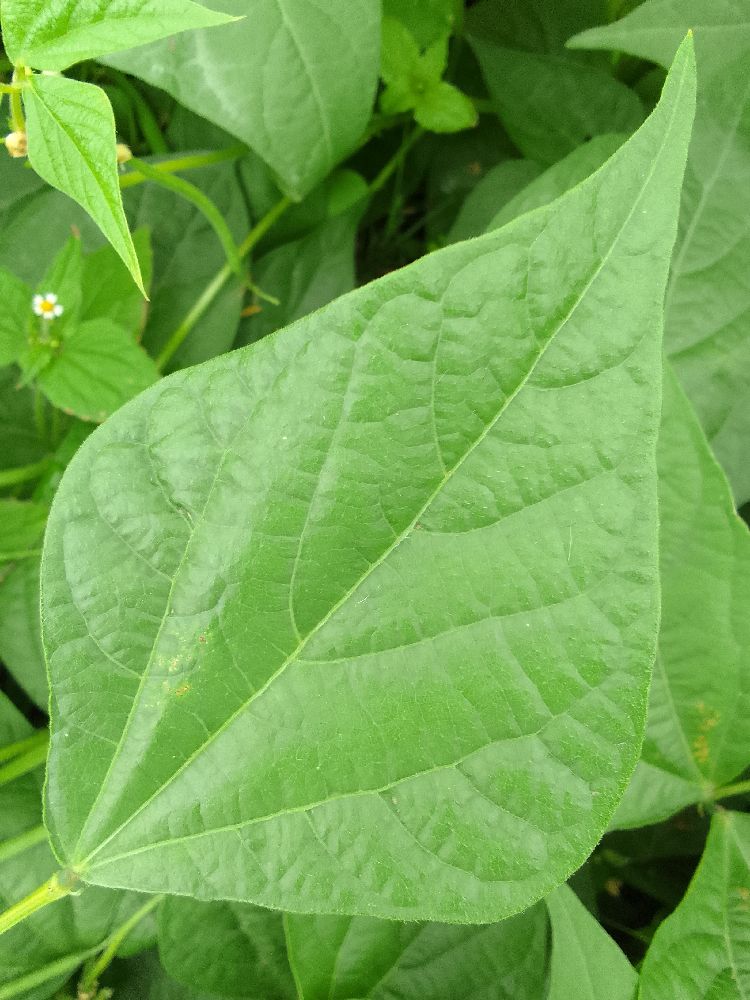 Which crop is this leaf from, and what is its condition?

common bean, healthy
